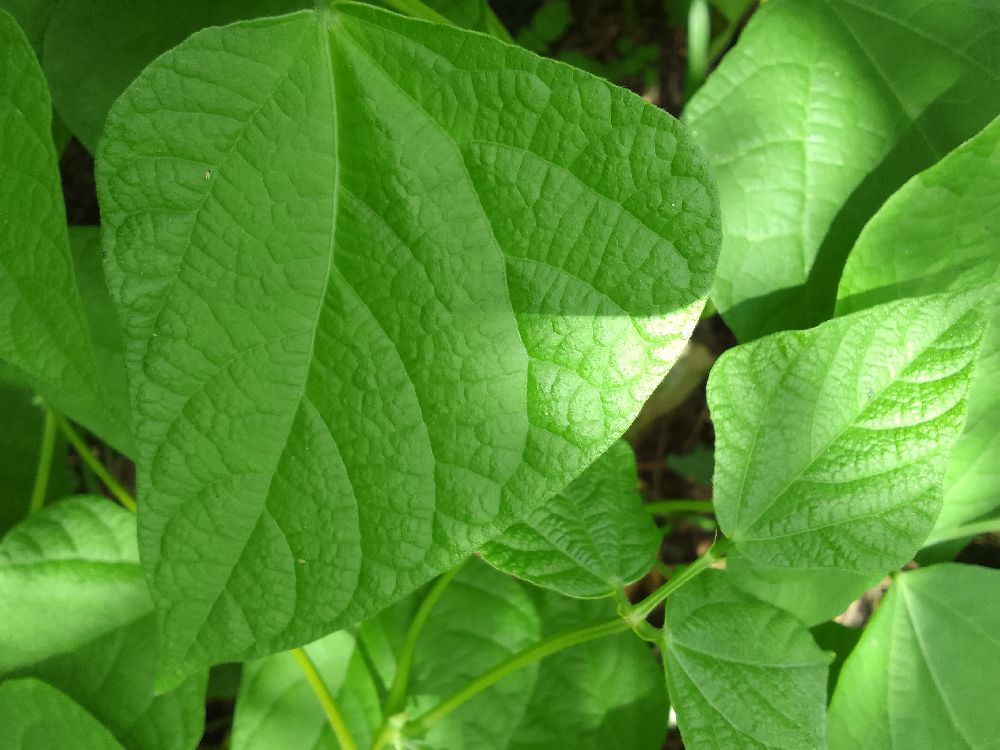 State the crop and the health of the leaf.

common bean, healthy
